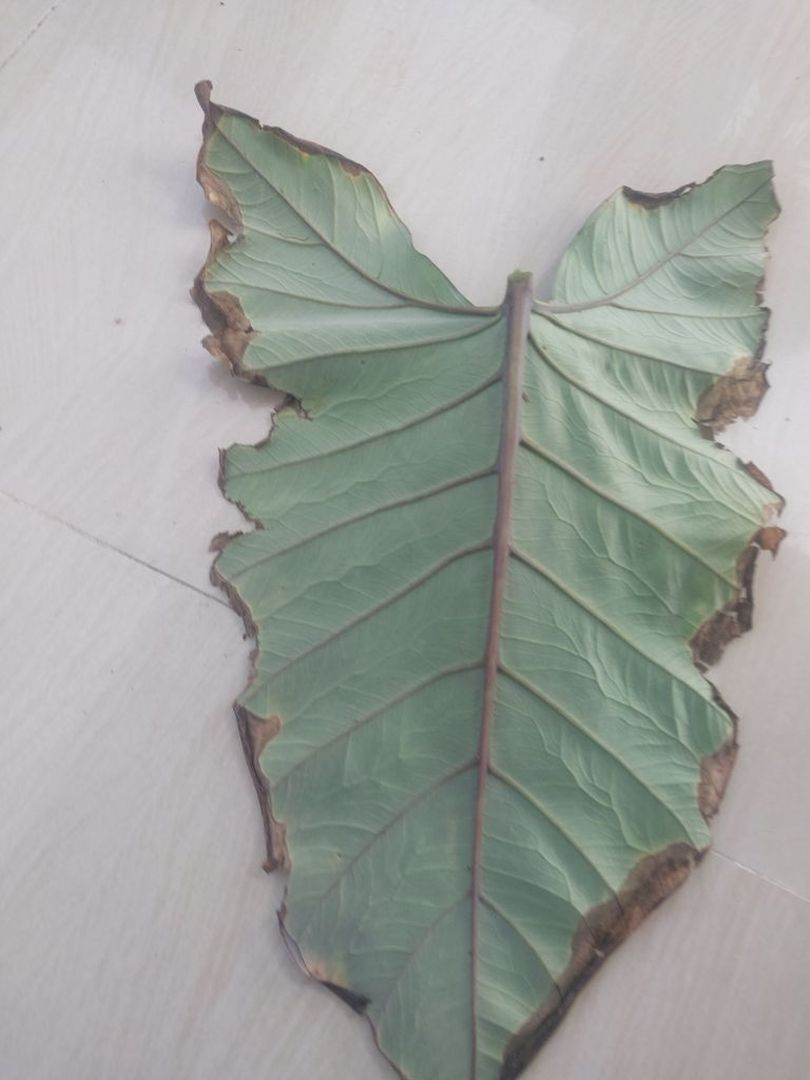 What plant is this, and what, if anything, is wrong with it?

taro, leaf blight
